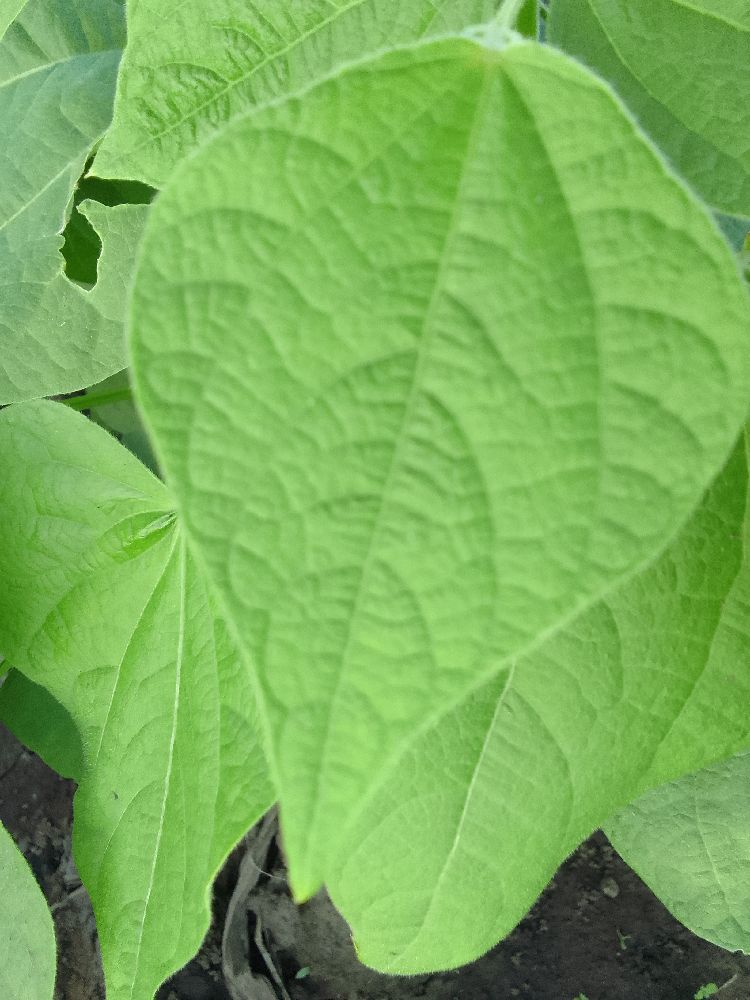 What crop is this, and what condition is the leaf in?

common bean, healthy
